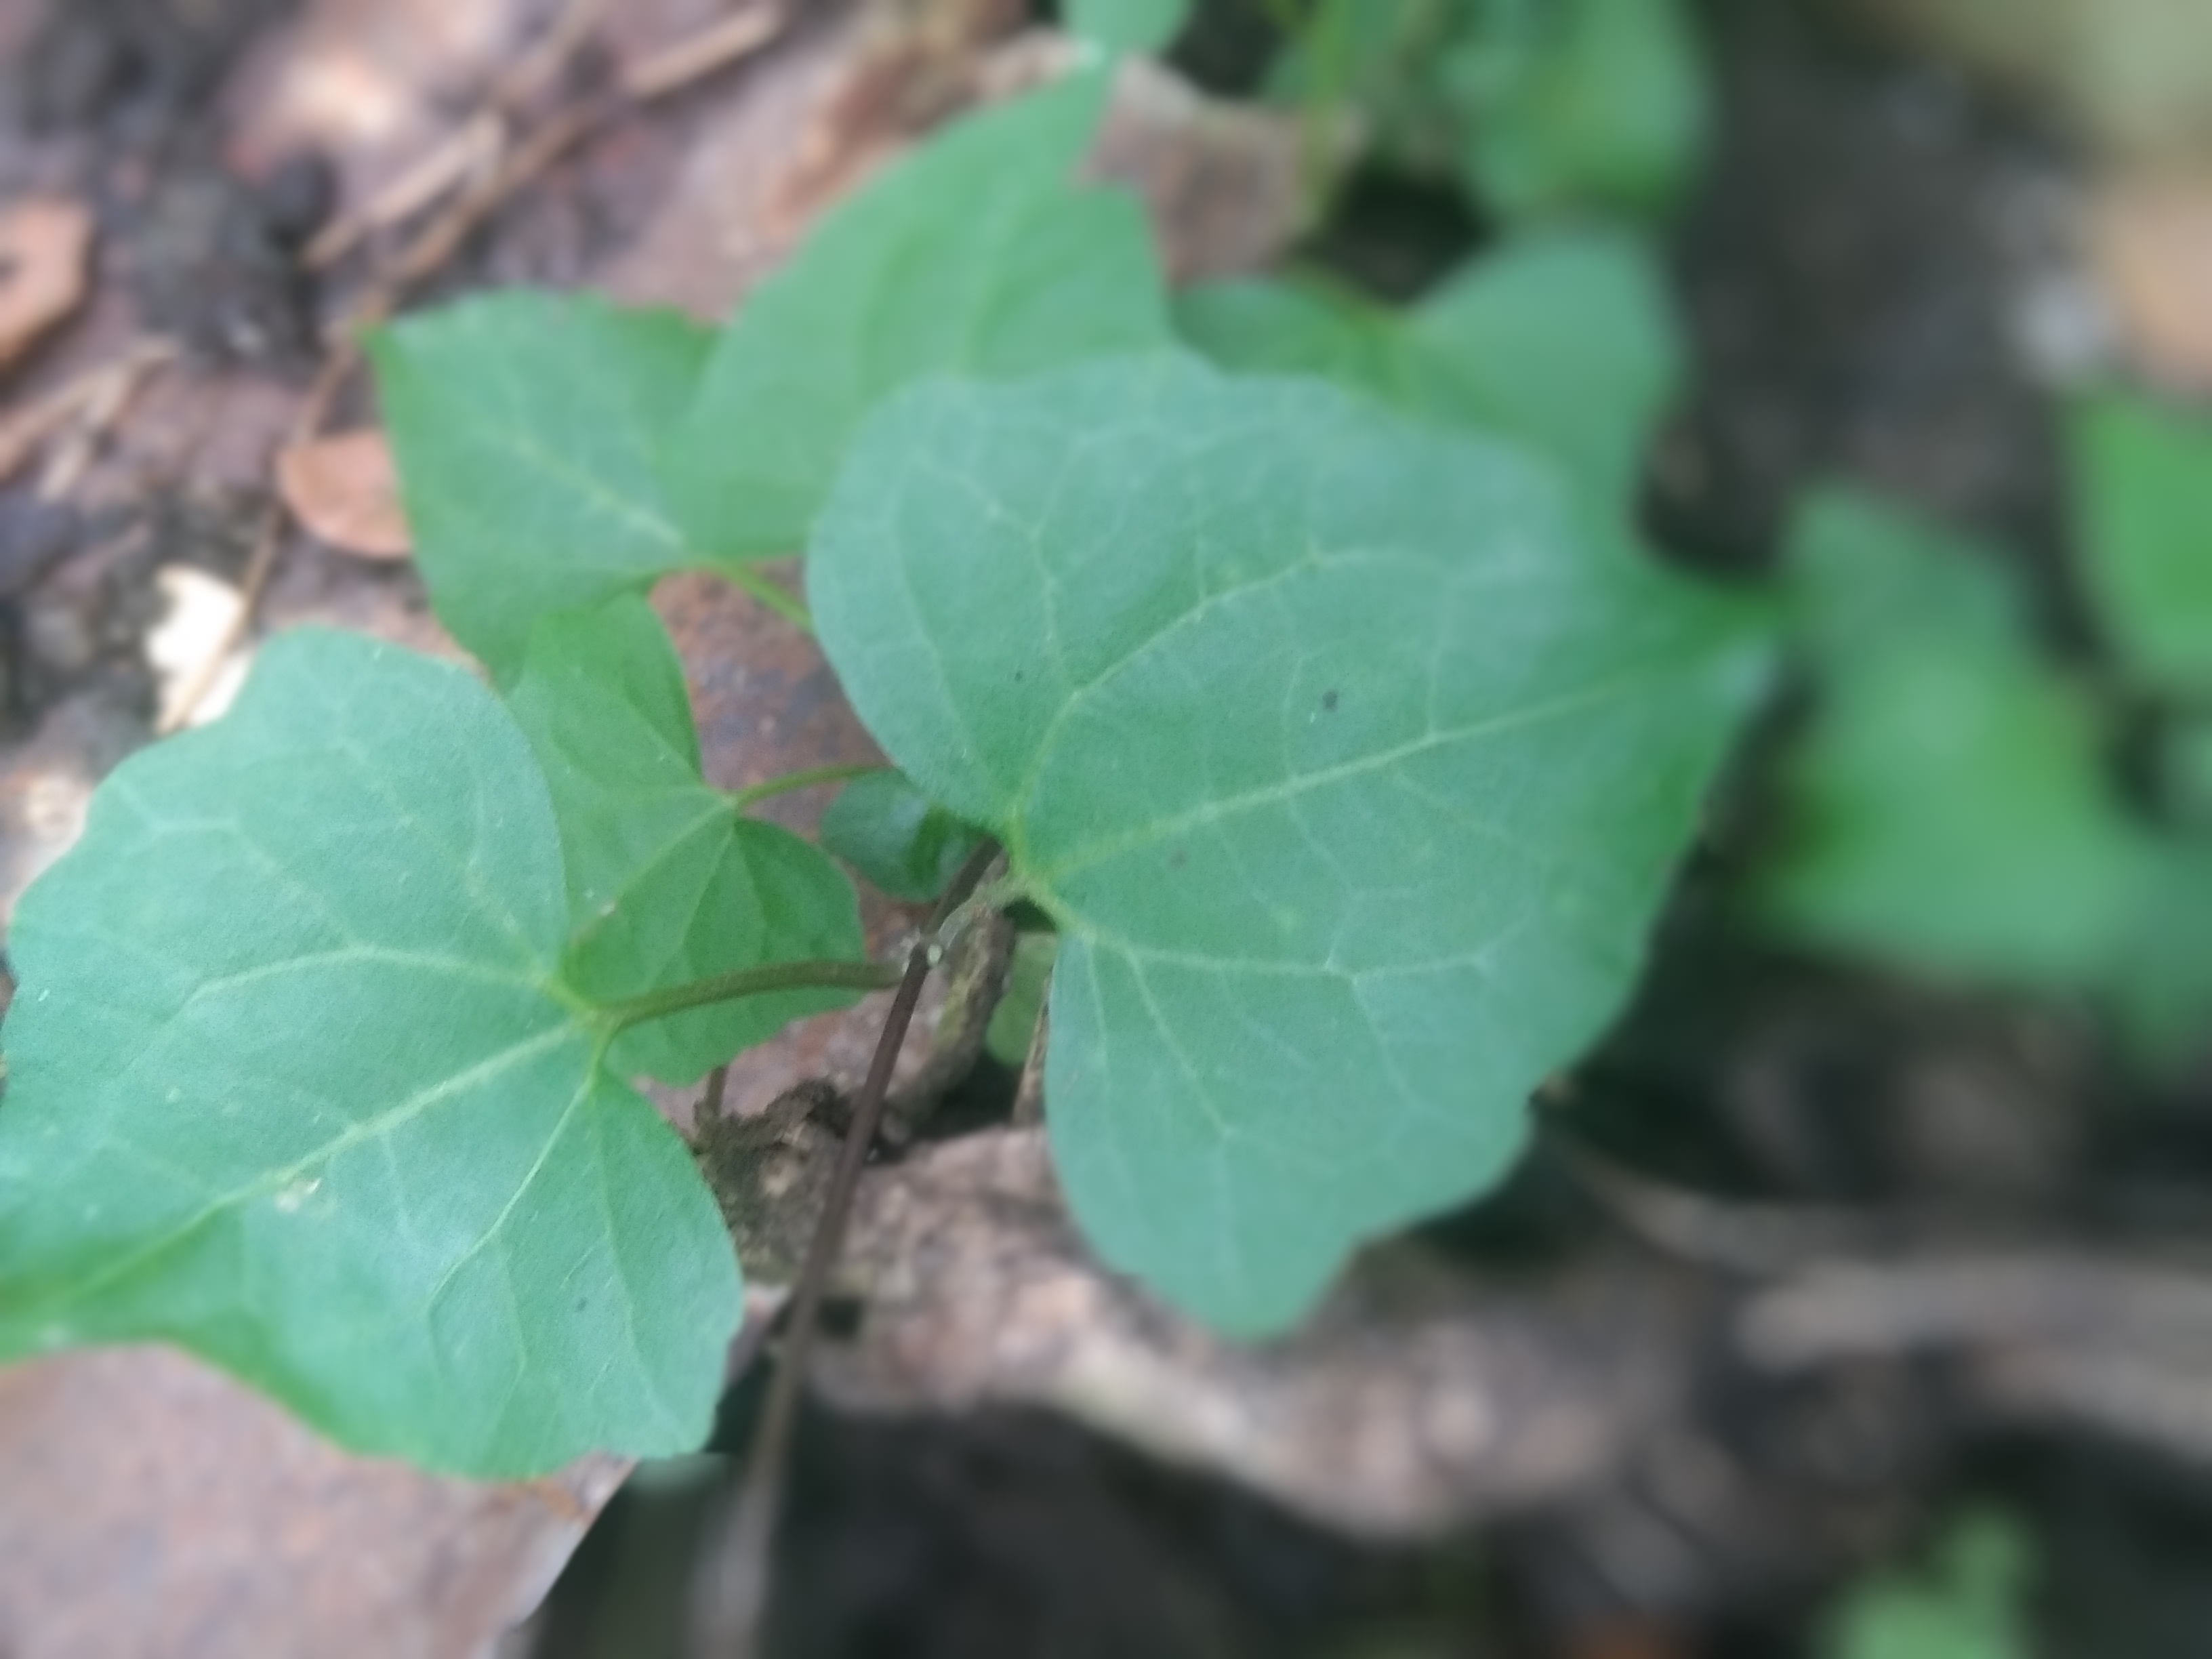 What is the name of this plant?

bitter vine
